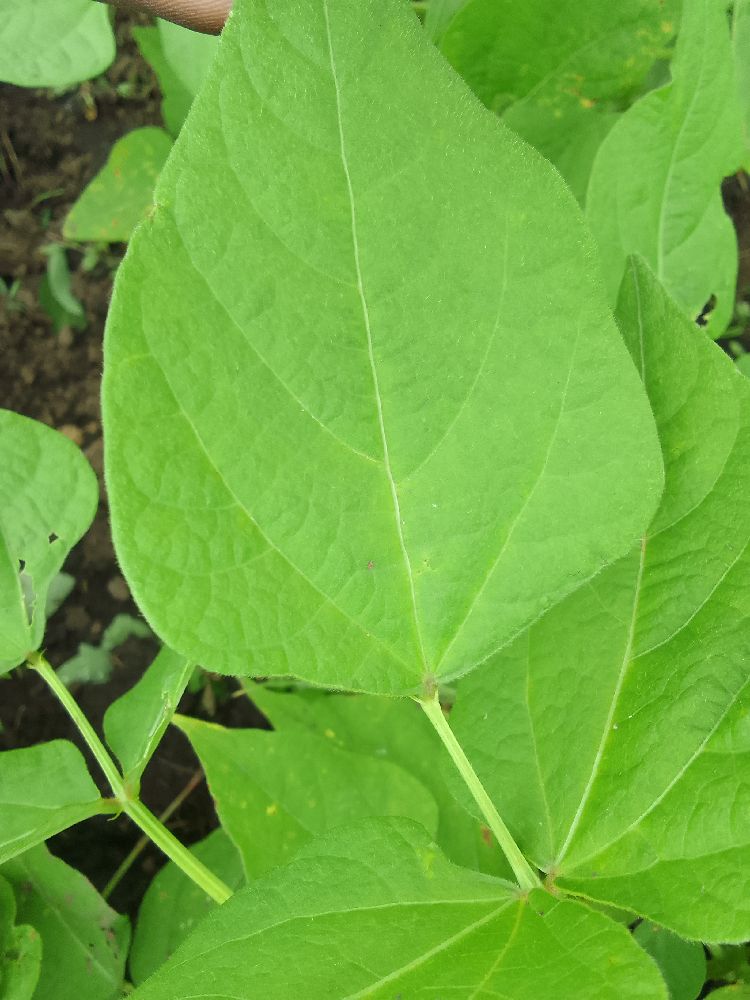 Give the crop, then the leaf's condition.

common bean, healthy
